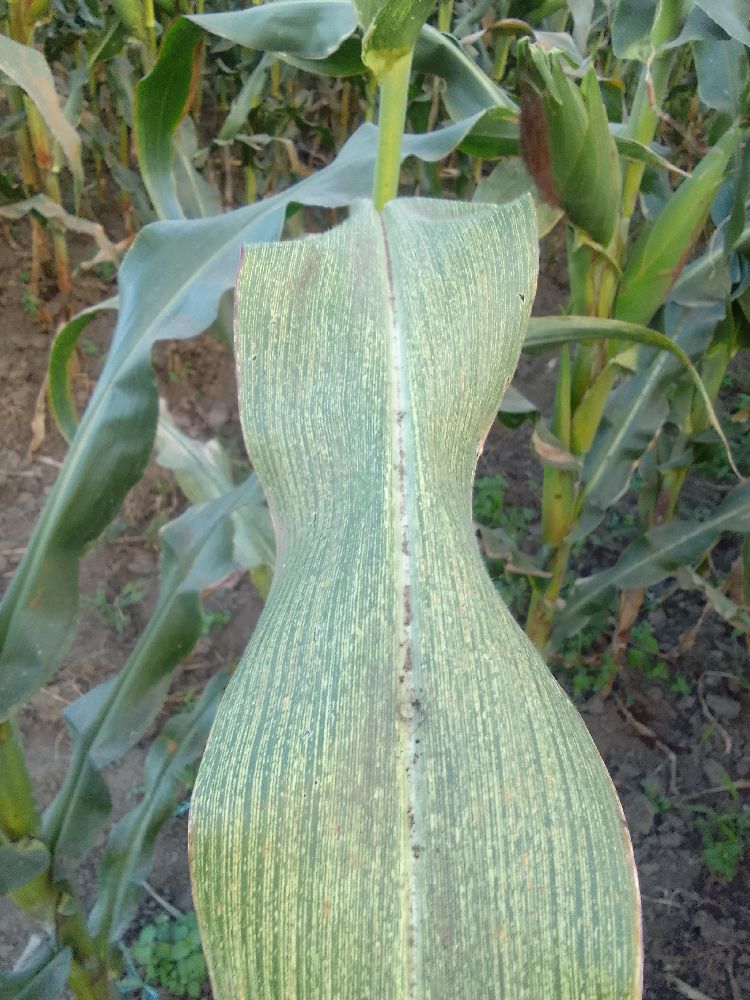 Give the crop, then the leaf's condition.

maize, maize streak virus
